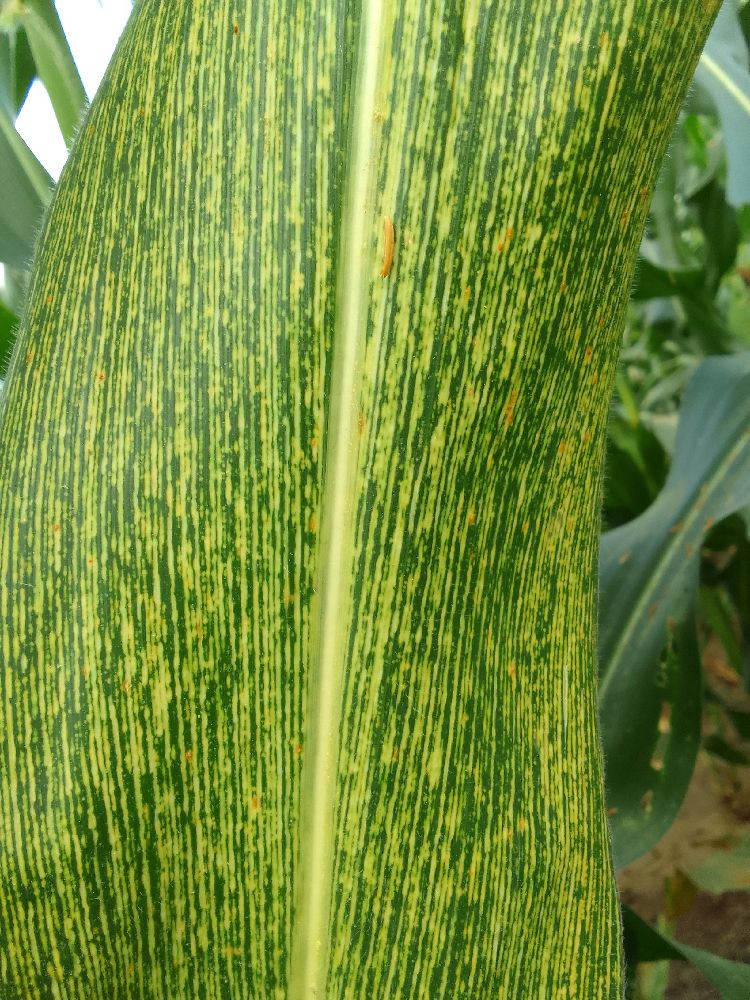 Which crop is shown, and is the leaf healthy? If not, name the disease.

maize, maize streak virus
